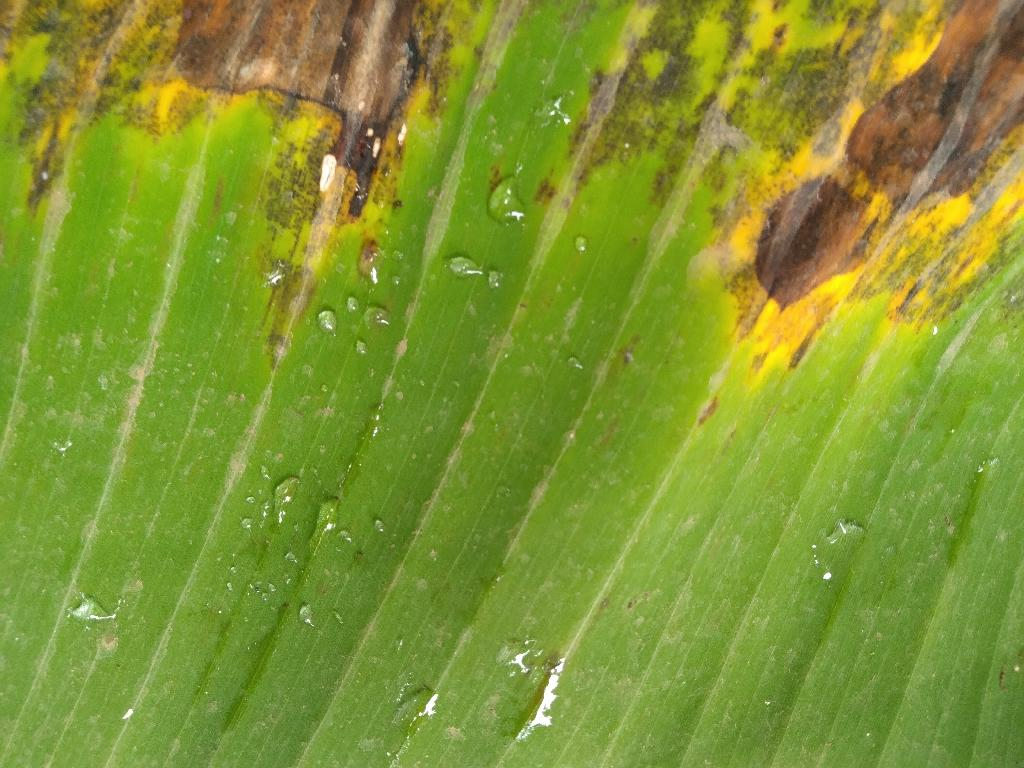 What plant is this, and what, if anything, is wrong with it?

banana, black sigatoka
